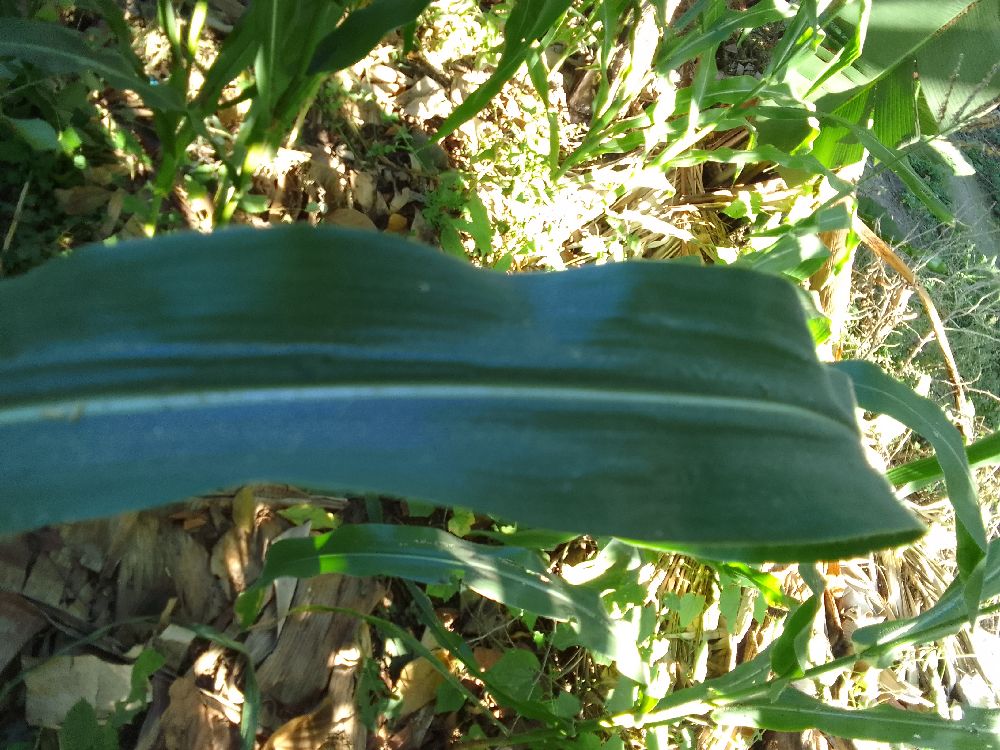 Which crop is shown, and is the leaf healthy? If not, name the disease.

maize, healthy
